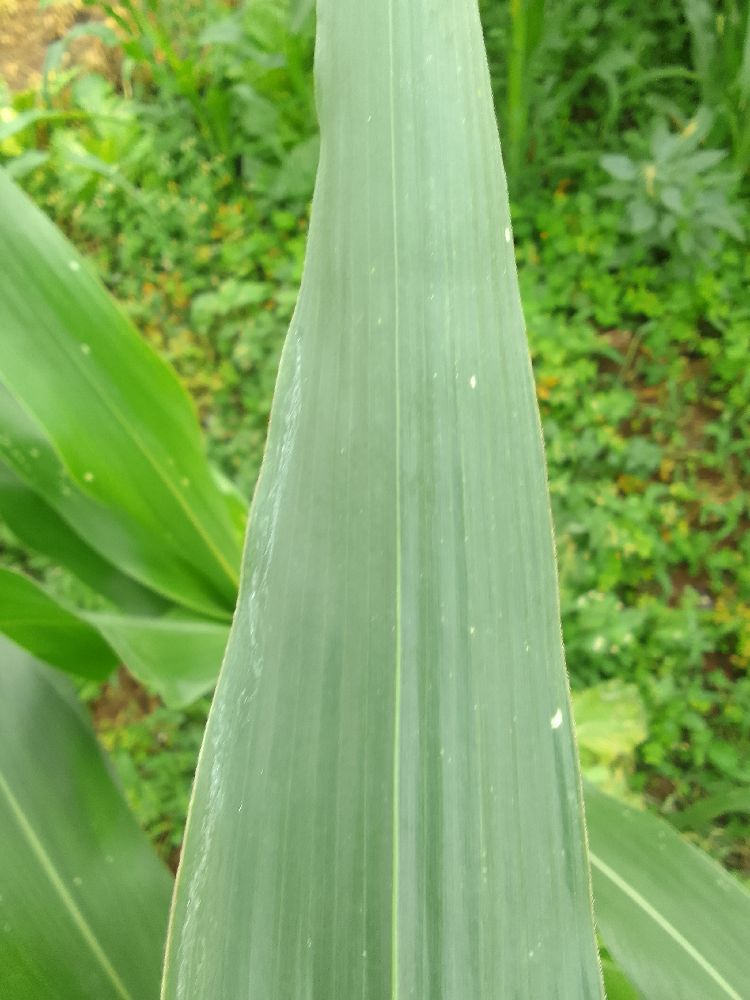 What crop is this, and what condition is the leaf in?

maize, healthy
